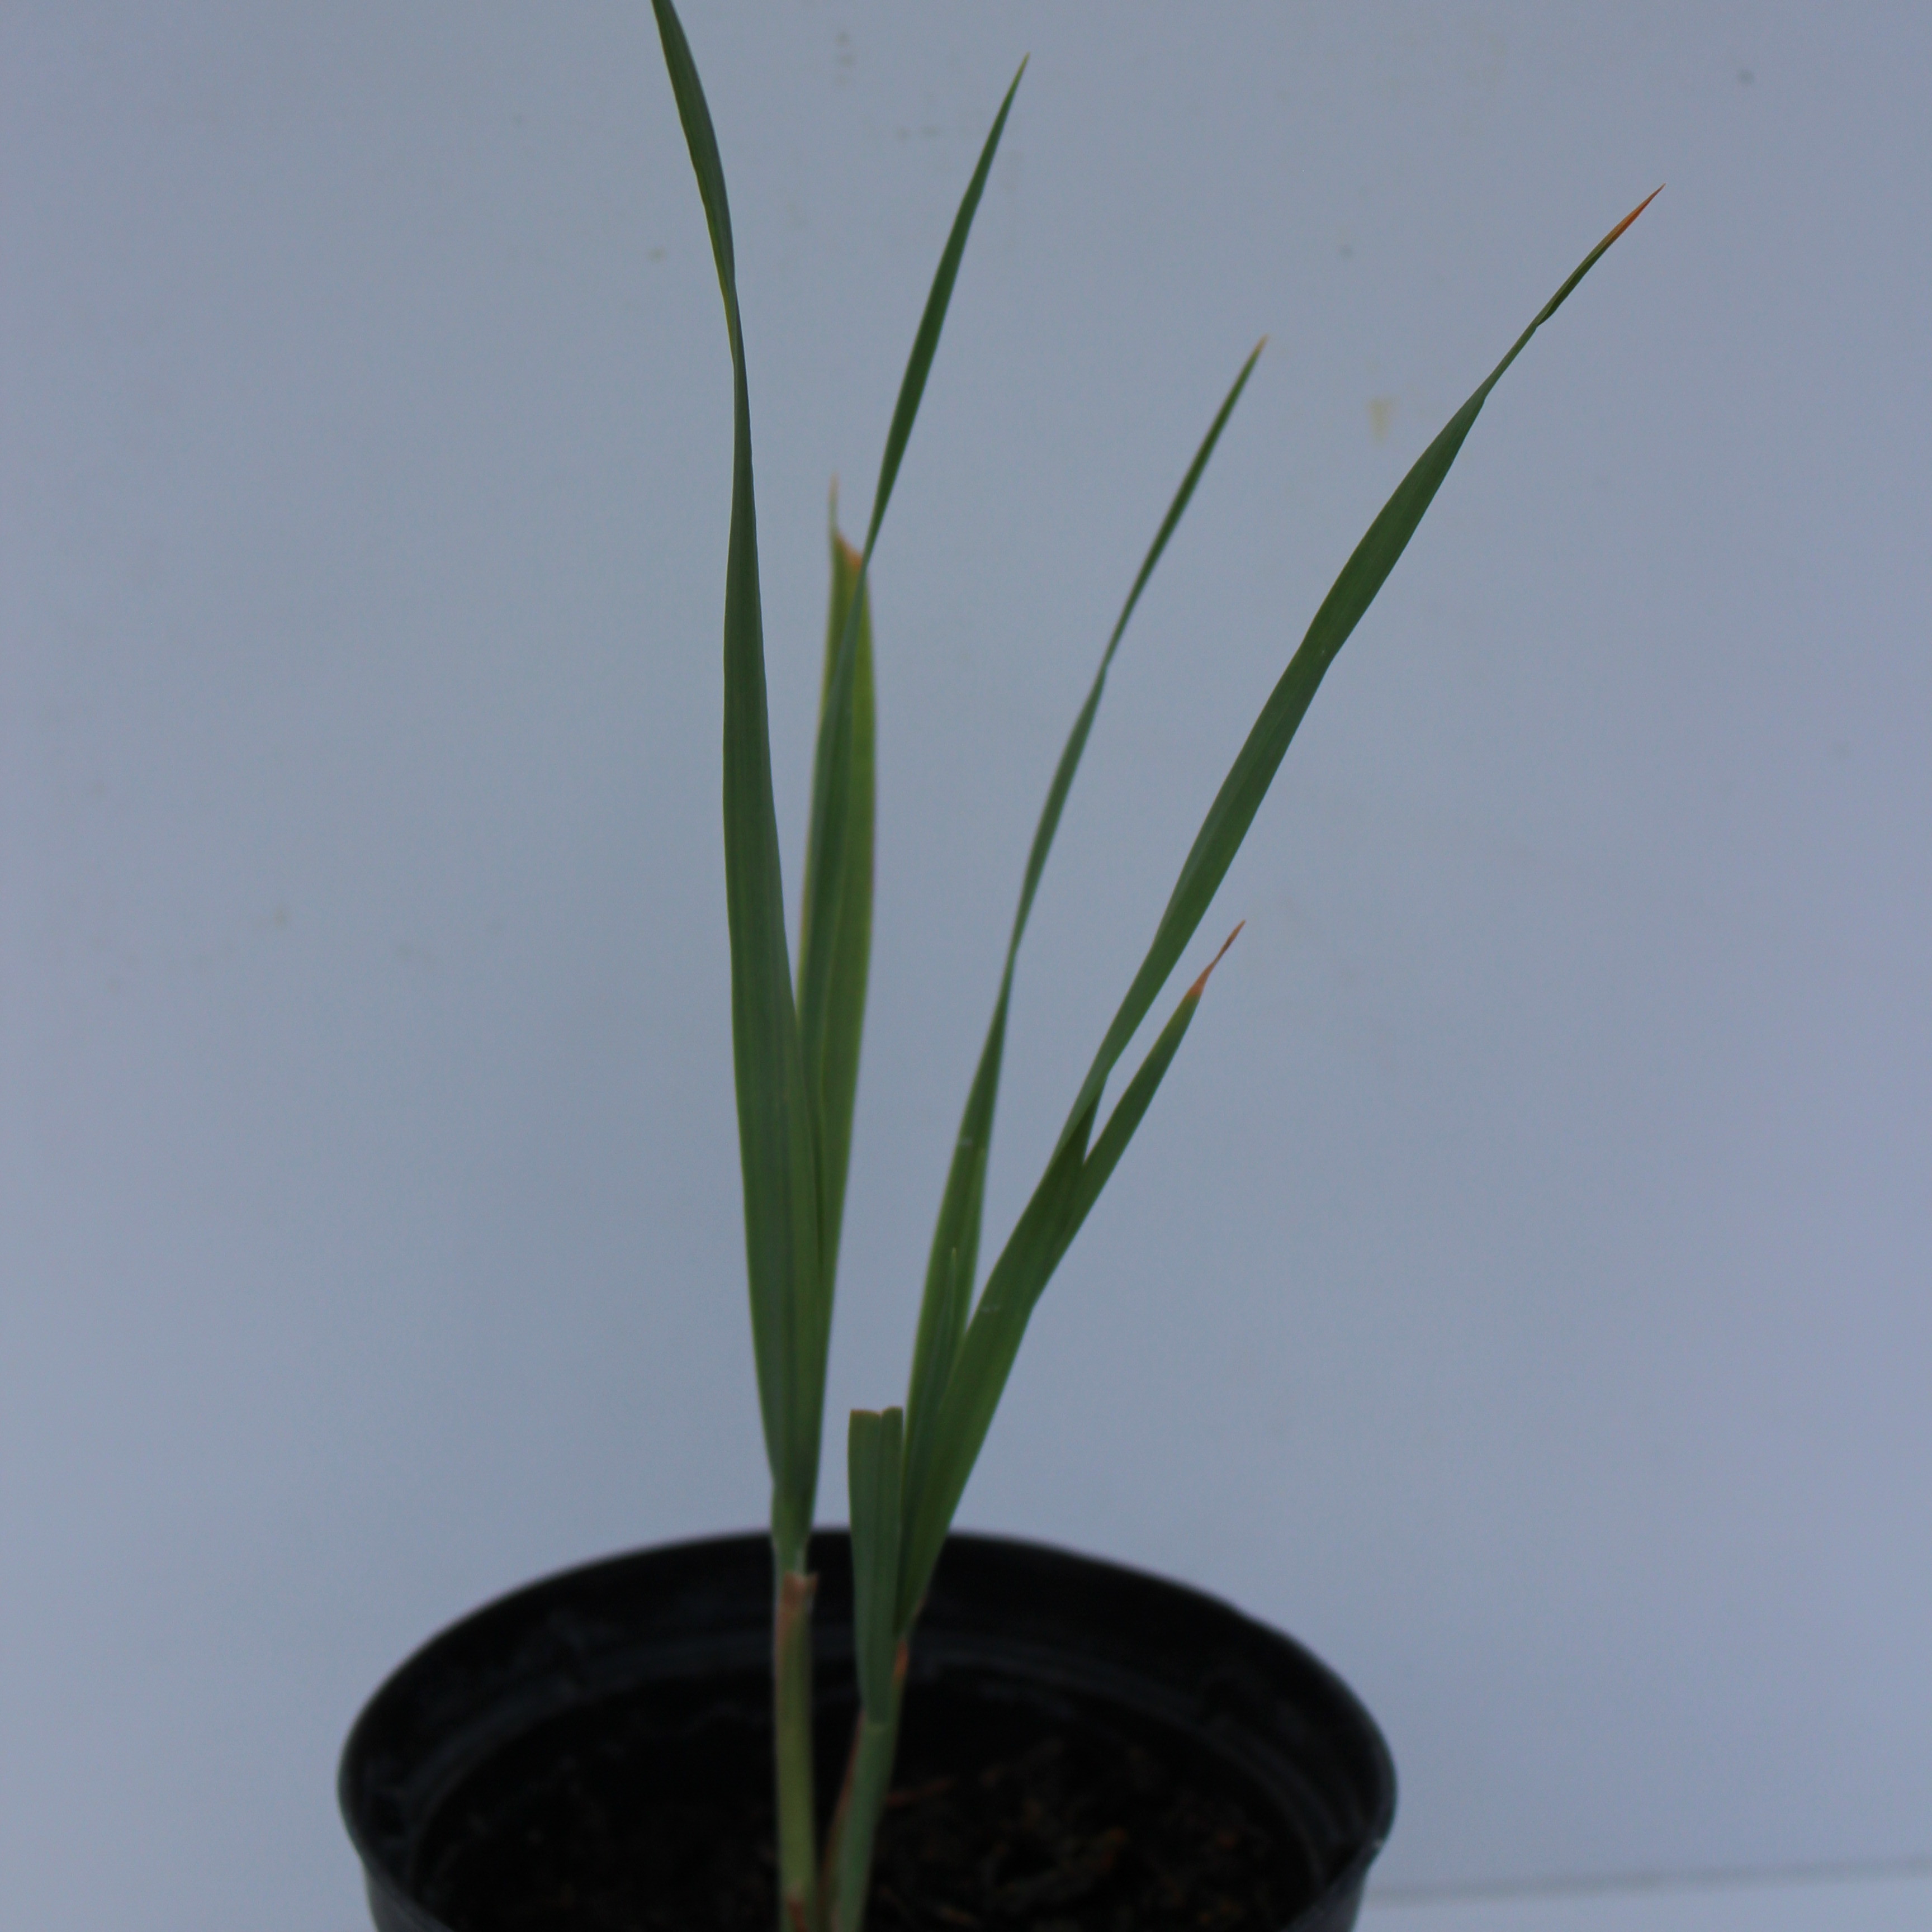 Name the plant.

Avena sterilis
